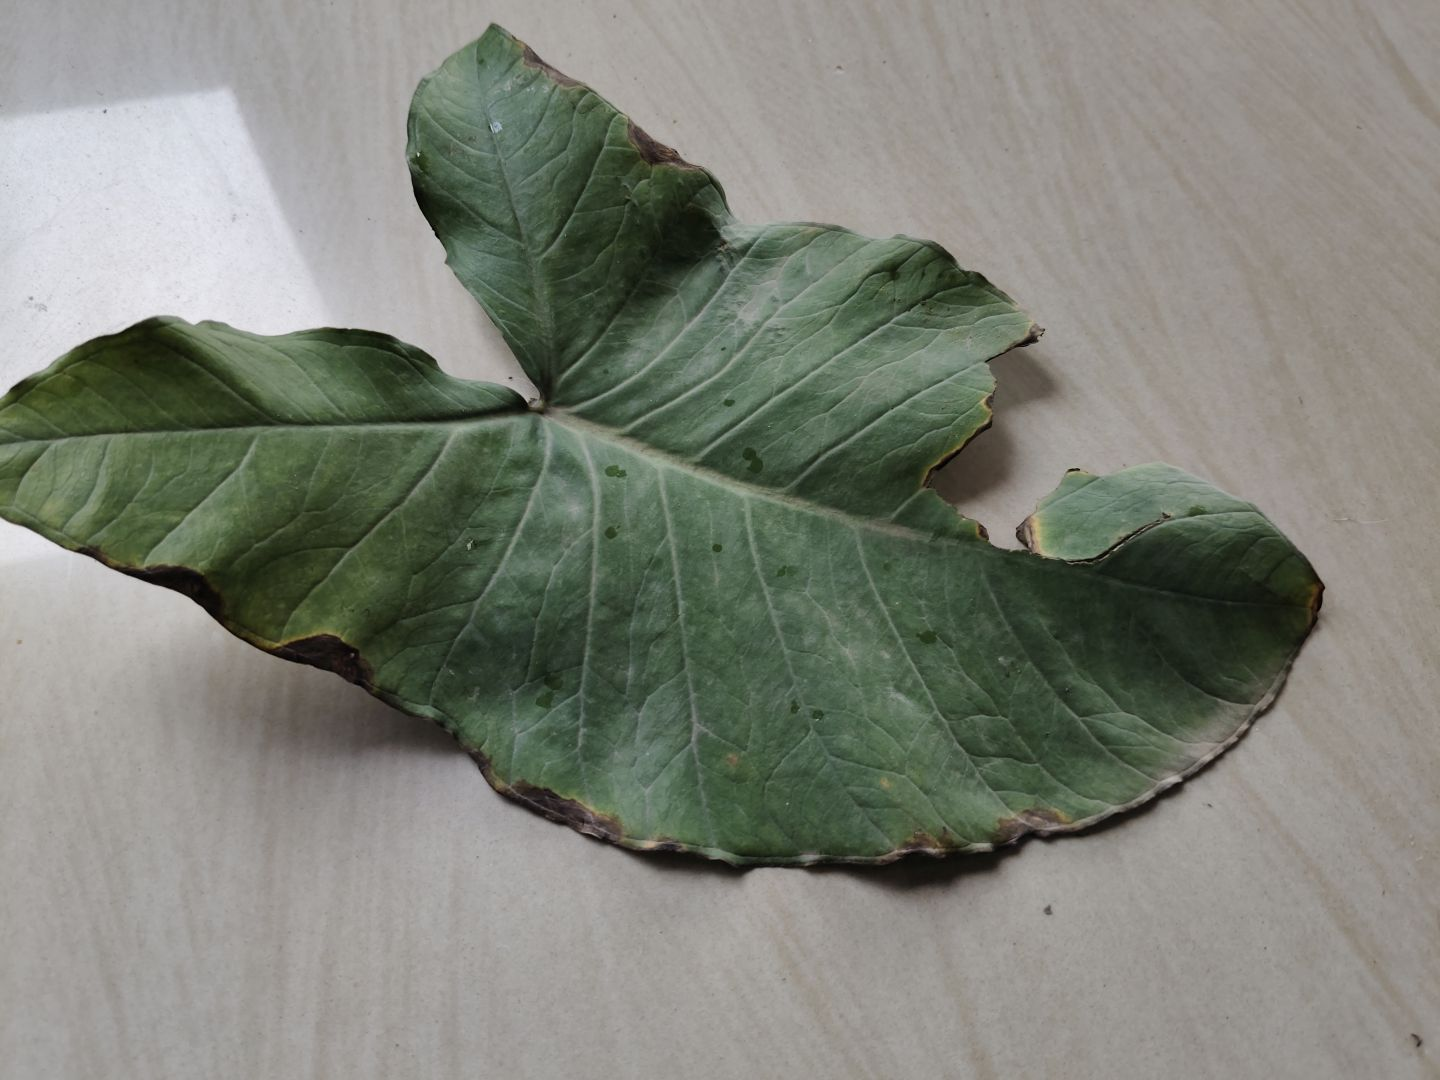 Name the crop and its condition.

taro, leaf blight
